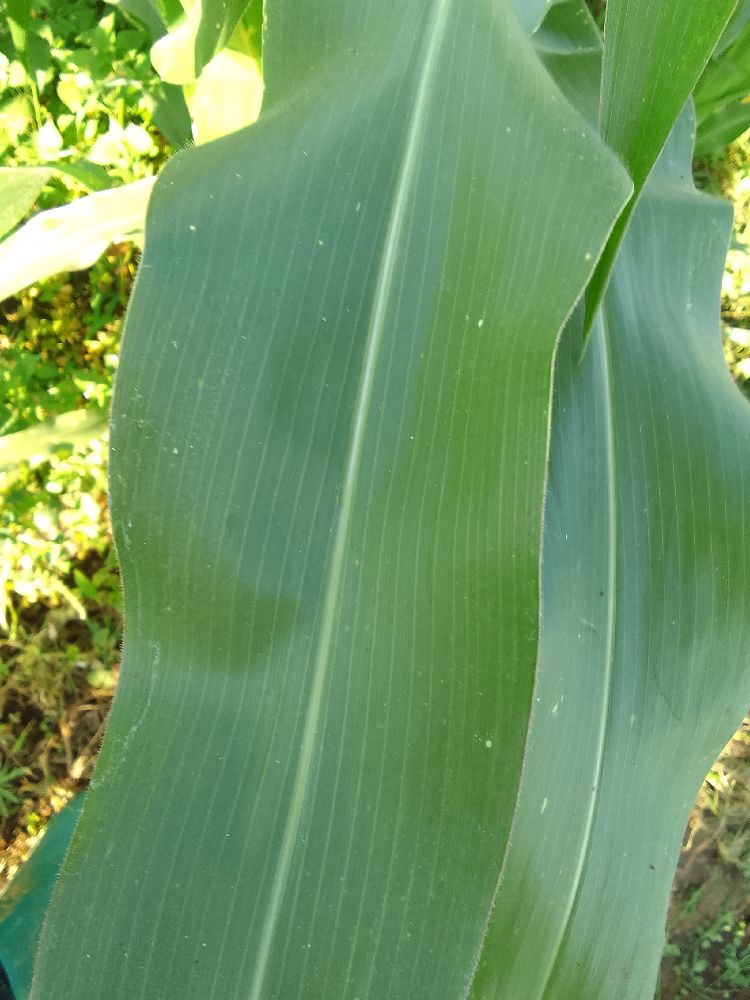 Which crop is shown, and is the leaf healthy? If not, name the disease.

maize, healthy
